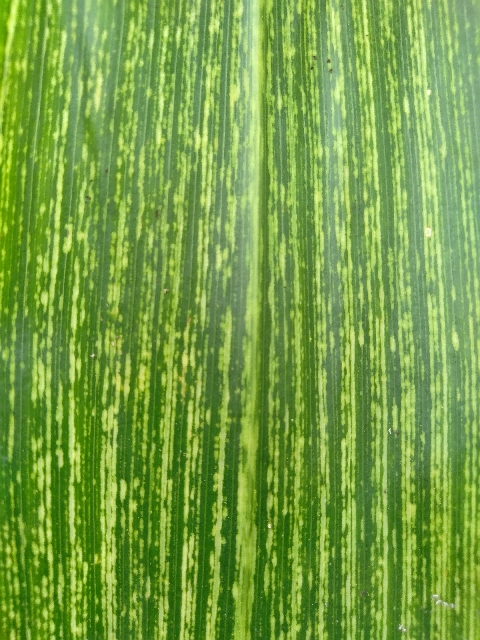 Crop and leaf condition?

maize, maize streak virus
